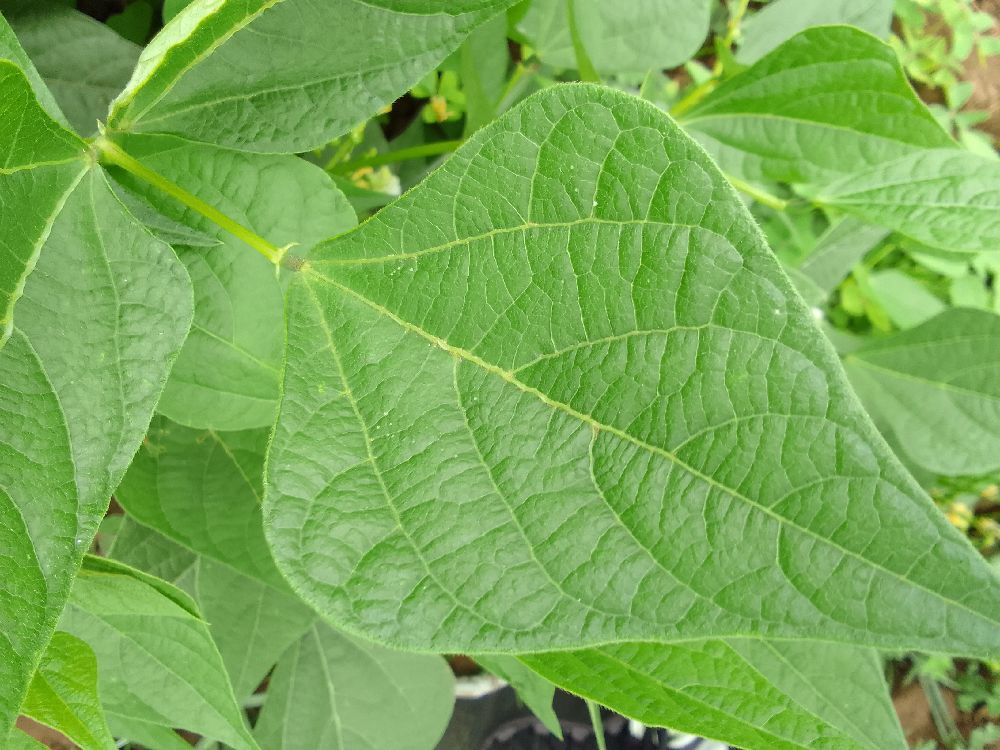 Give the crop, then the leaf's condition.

common bean, healthy
